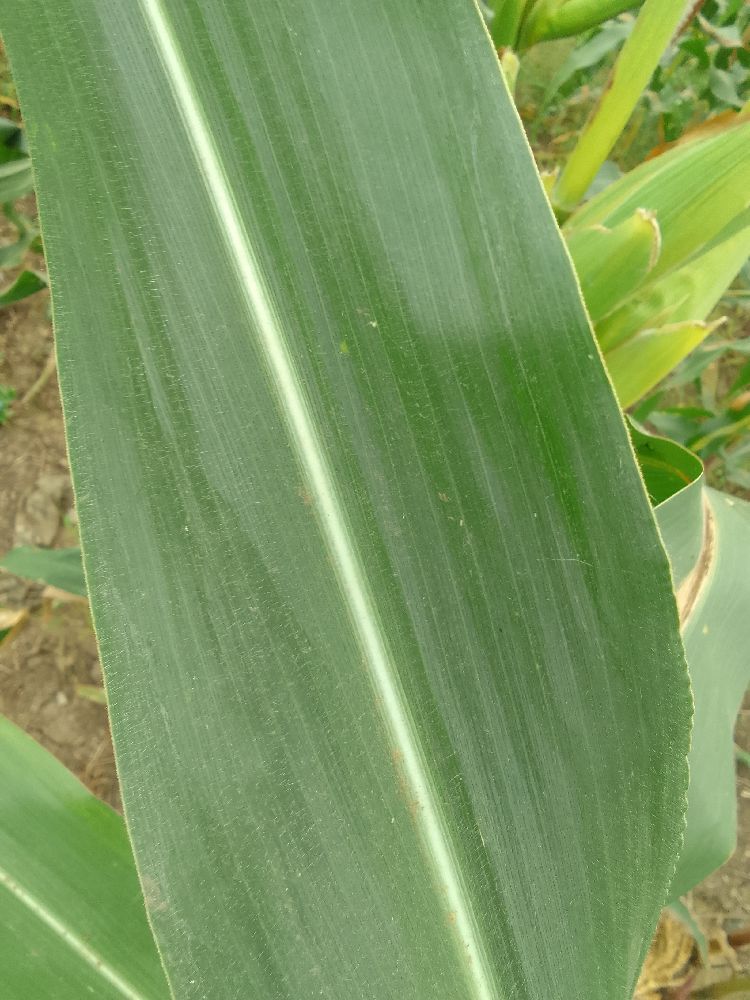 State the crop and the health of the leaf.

maize, healthy
